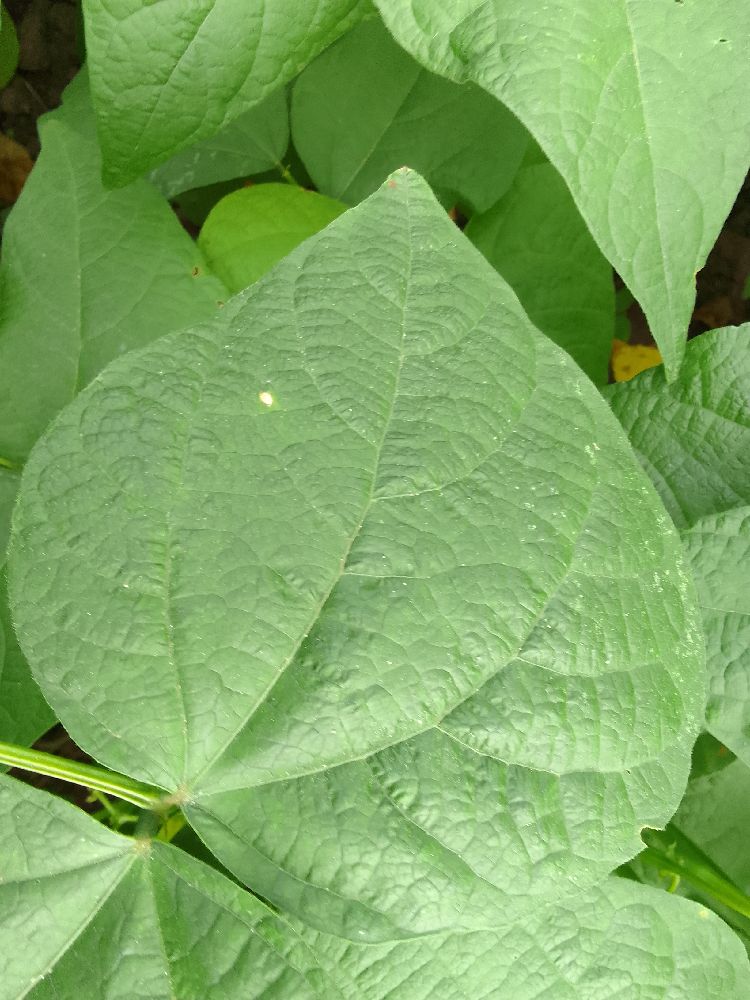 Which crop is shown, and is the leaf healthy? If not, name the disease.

common bean, healthy
